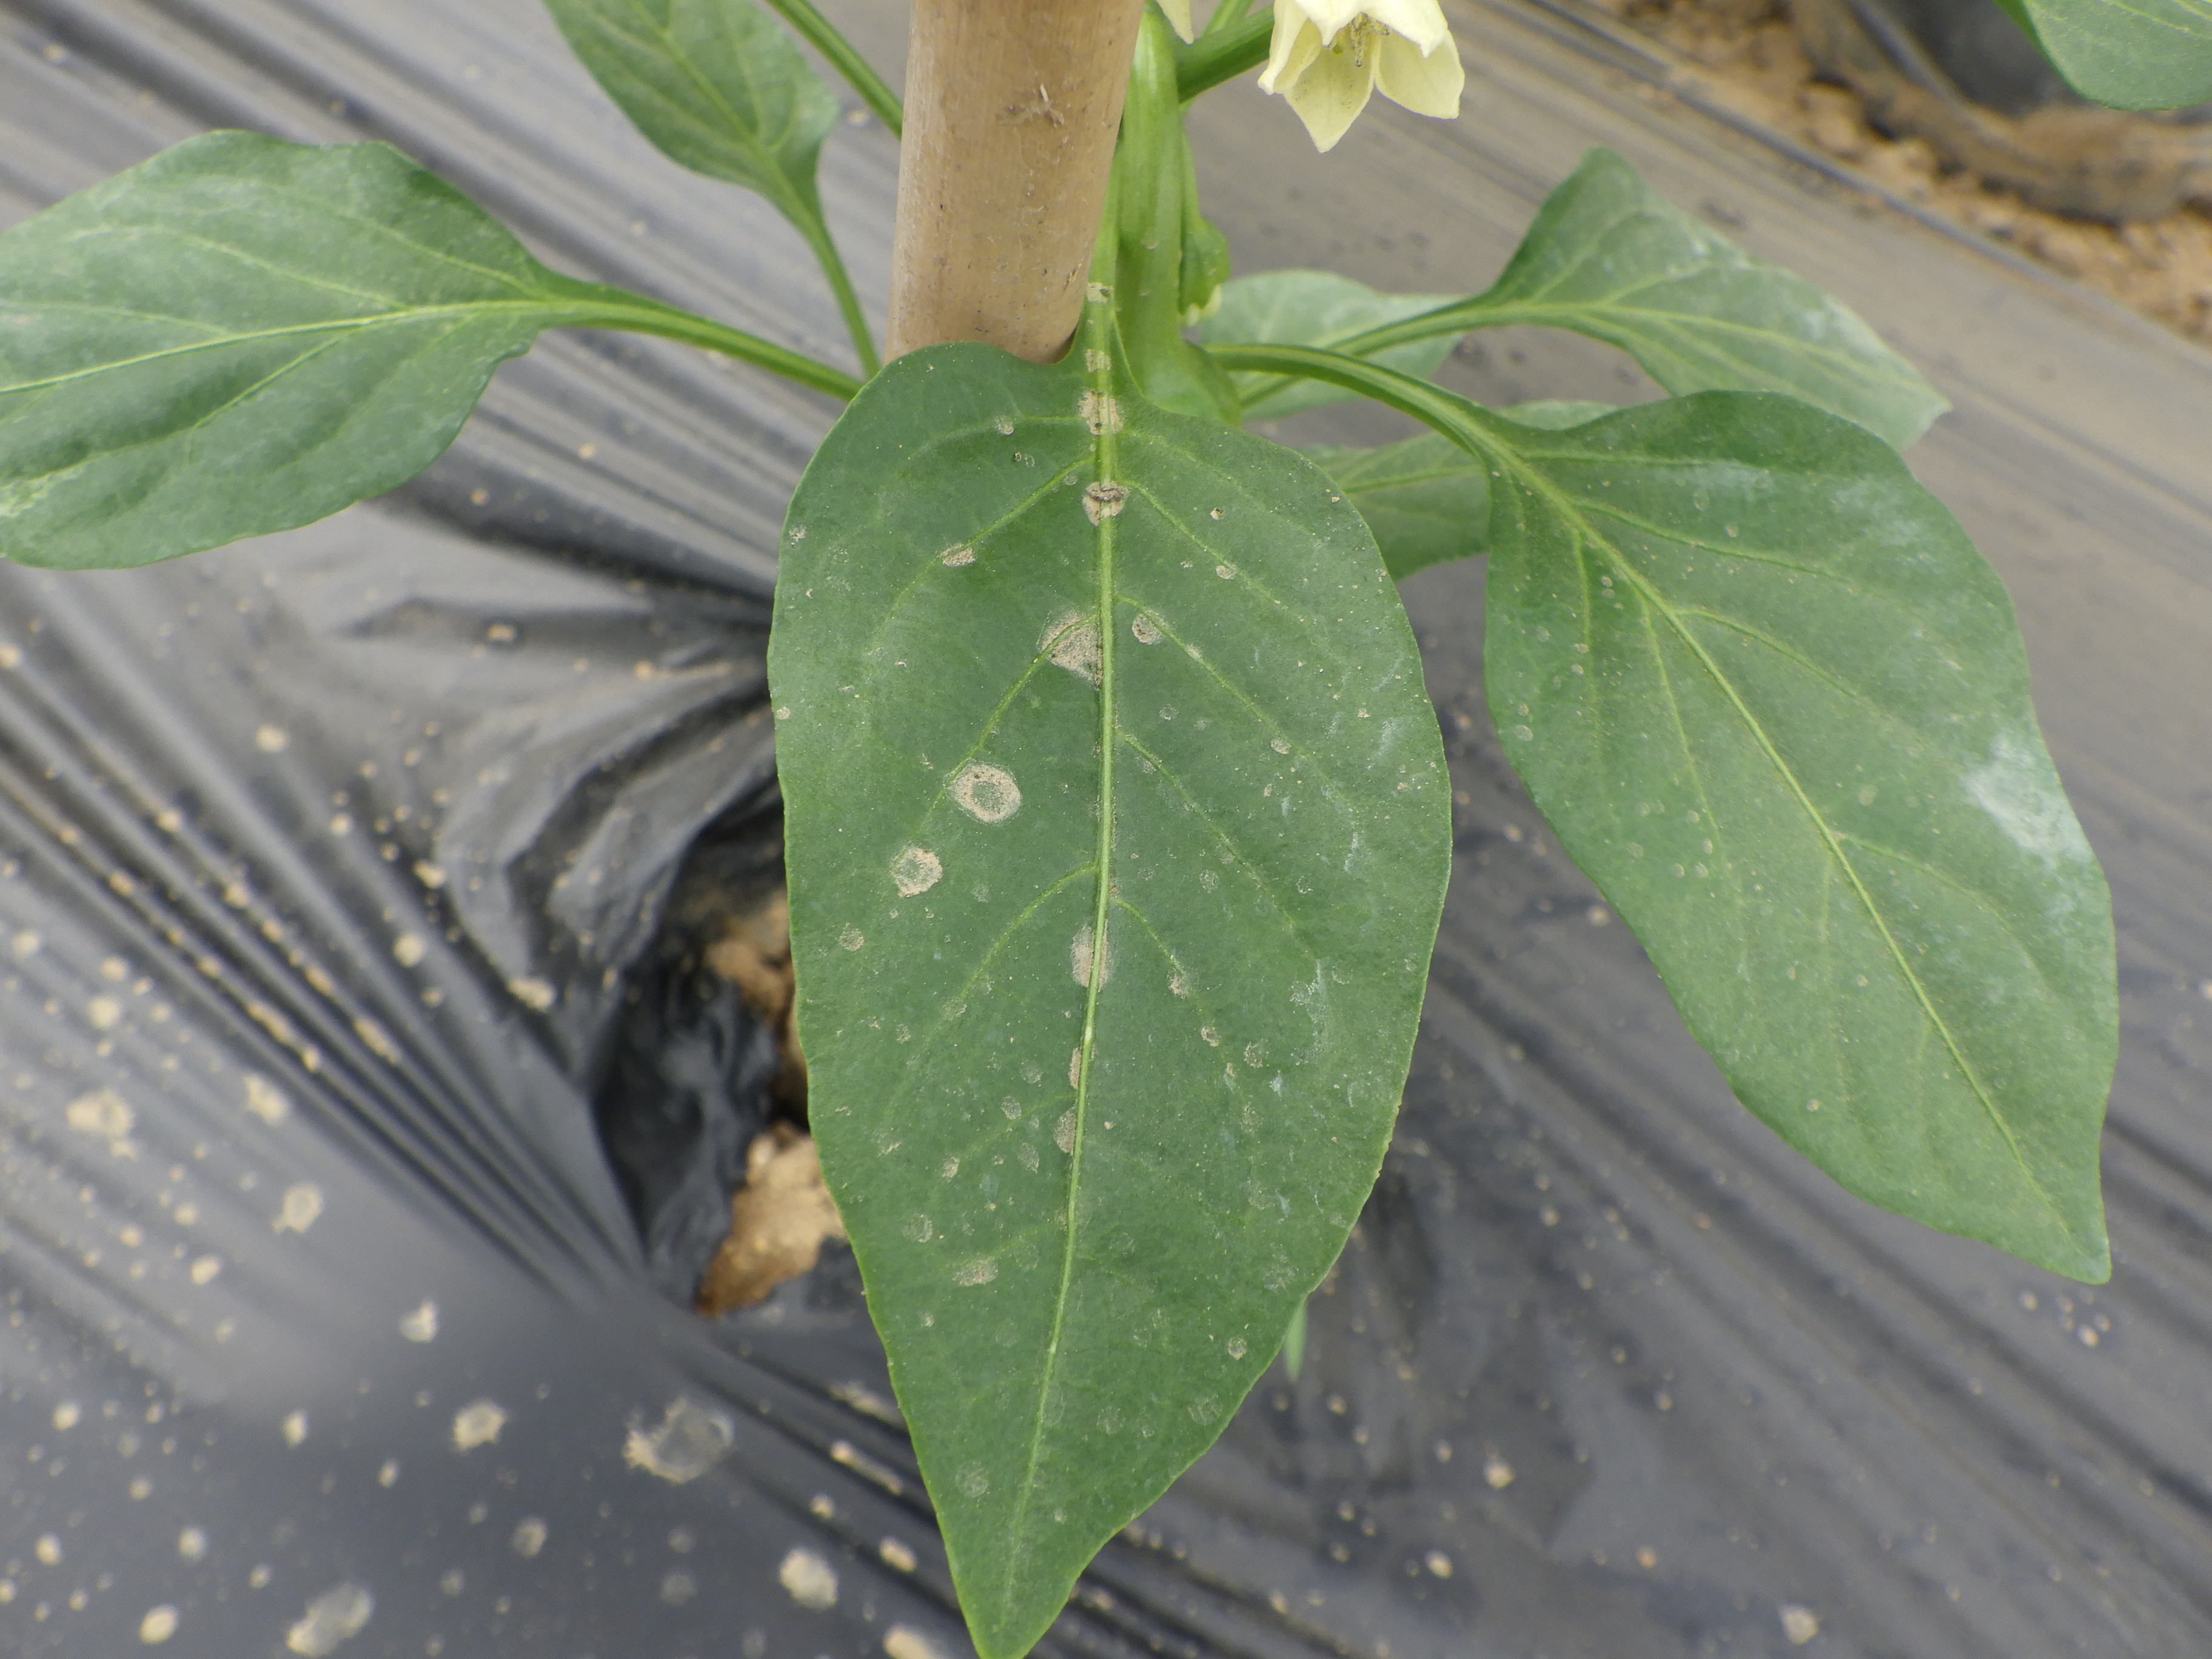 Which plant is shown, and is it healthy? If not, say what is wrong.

bell pepper, healthy
